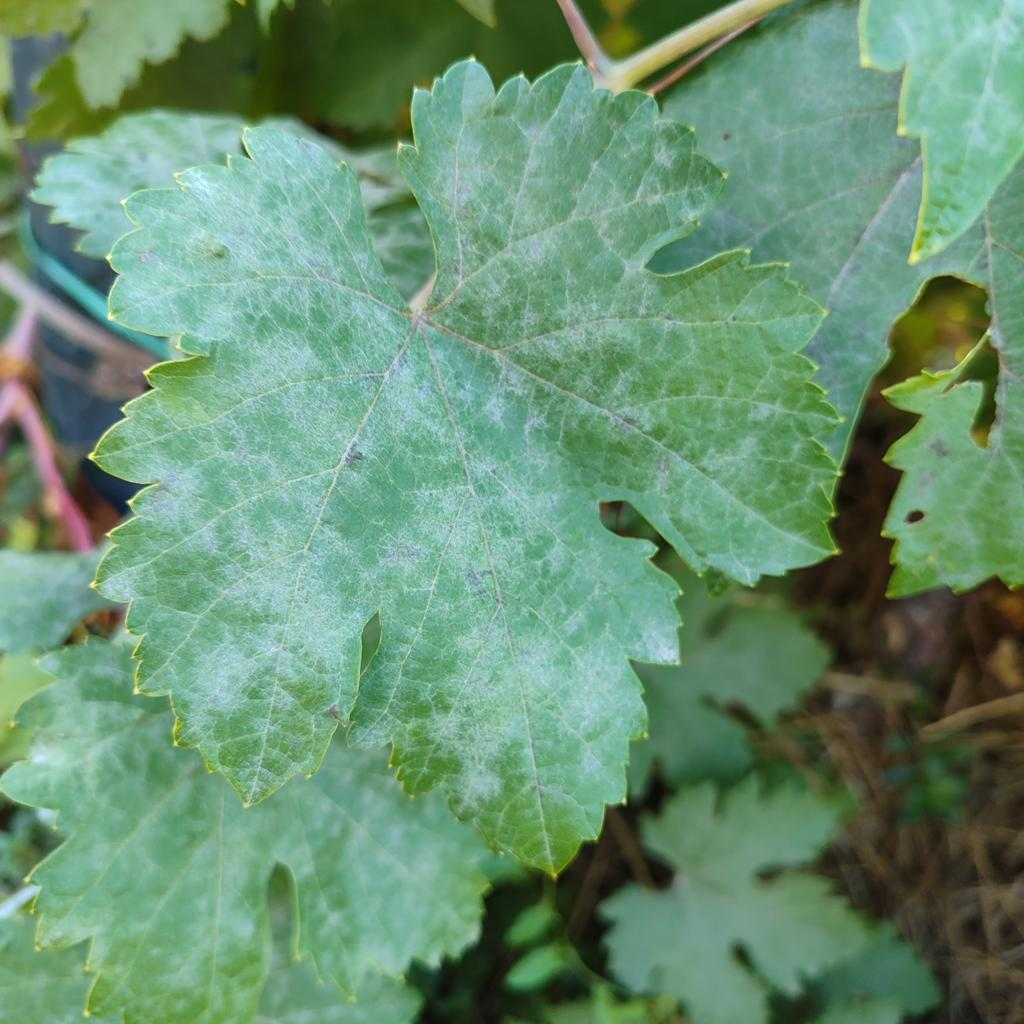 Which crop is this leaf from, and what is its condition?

grapevine, powdery mildew
